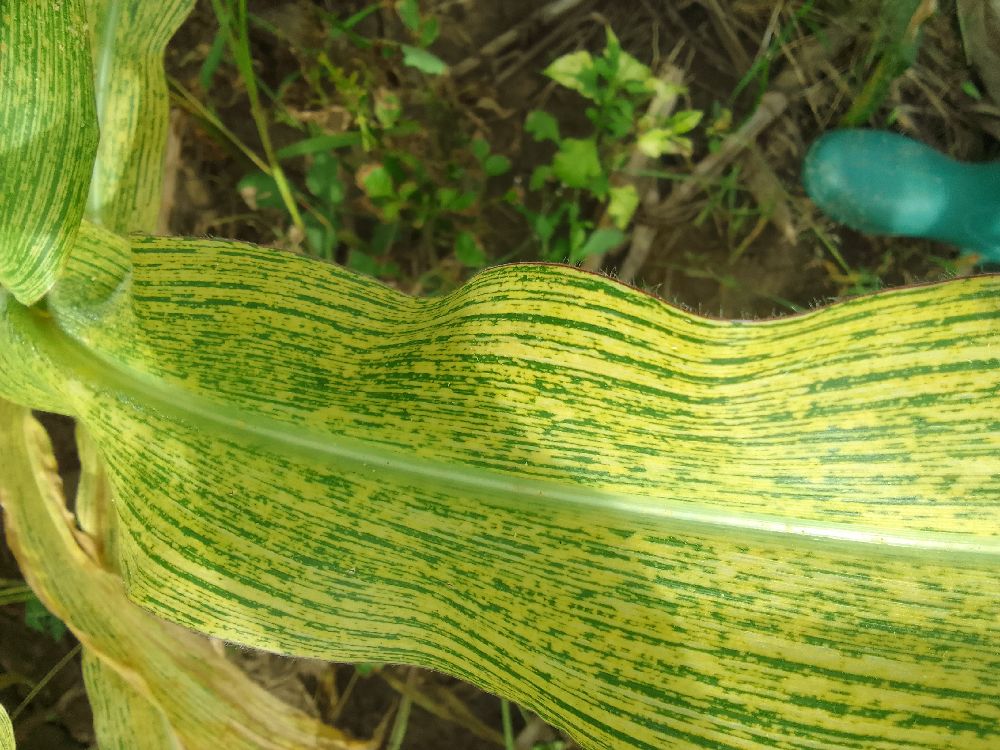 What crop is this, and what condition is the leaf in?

maize, maize streak virus
